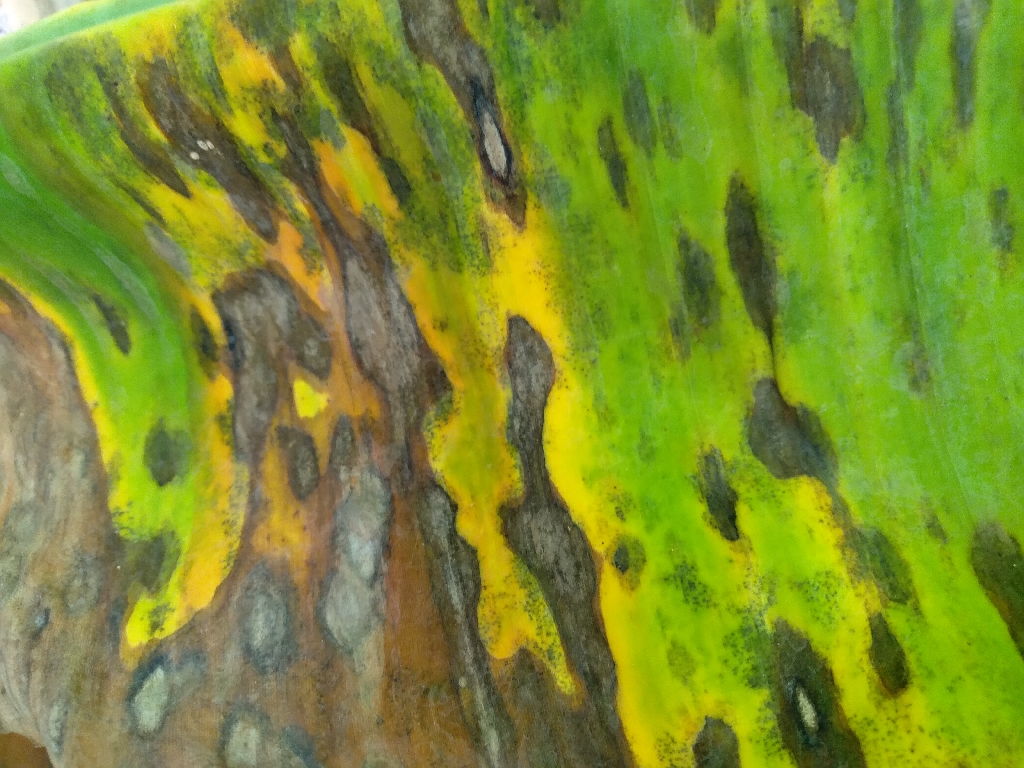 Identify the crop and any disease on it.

banana, black sigatoka
